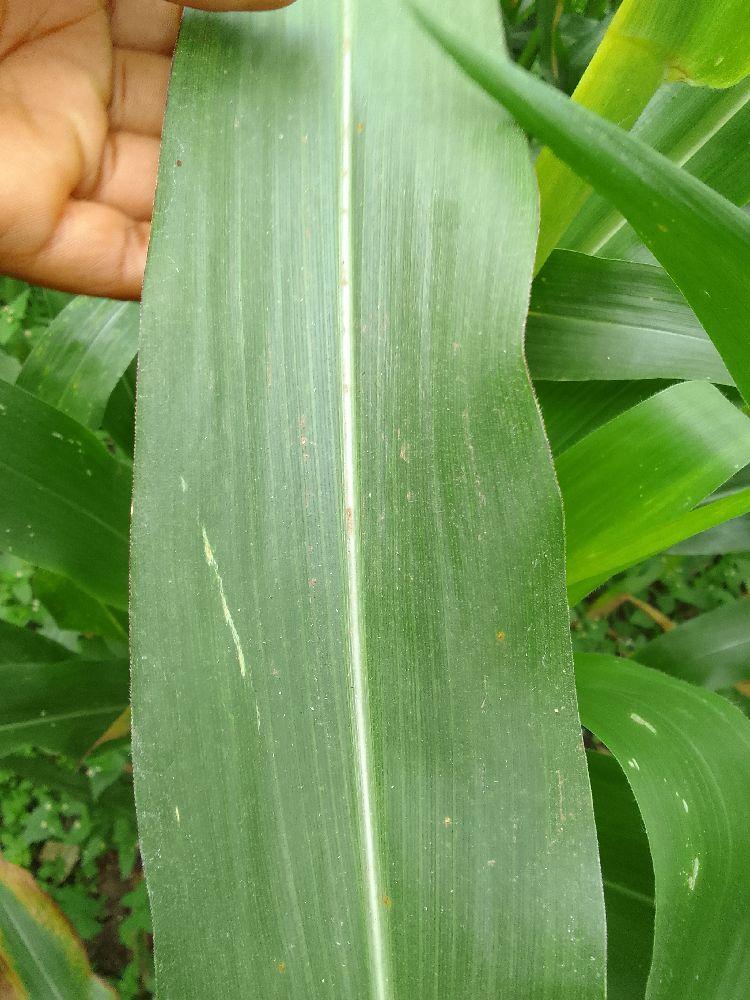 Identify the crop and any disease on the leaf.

maize, healthy
